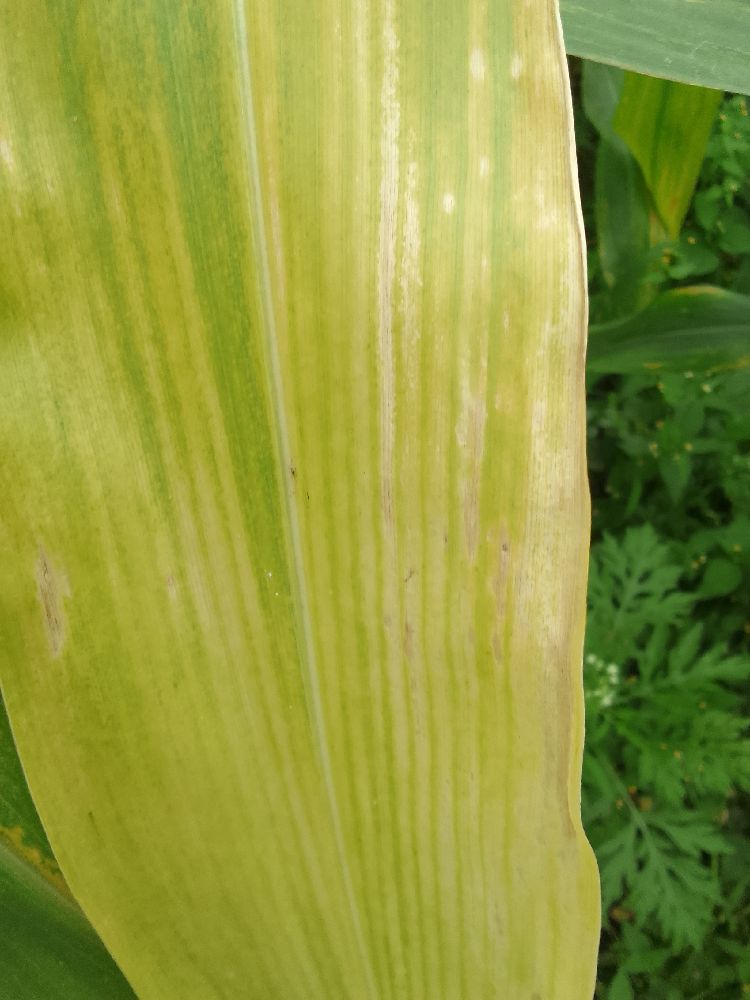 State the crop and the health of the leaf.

maize, maize lethal necrosis
